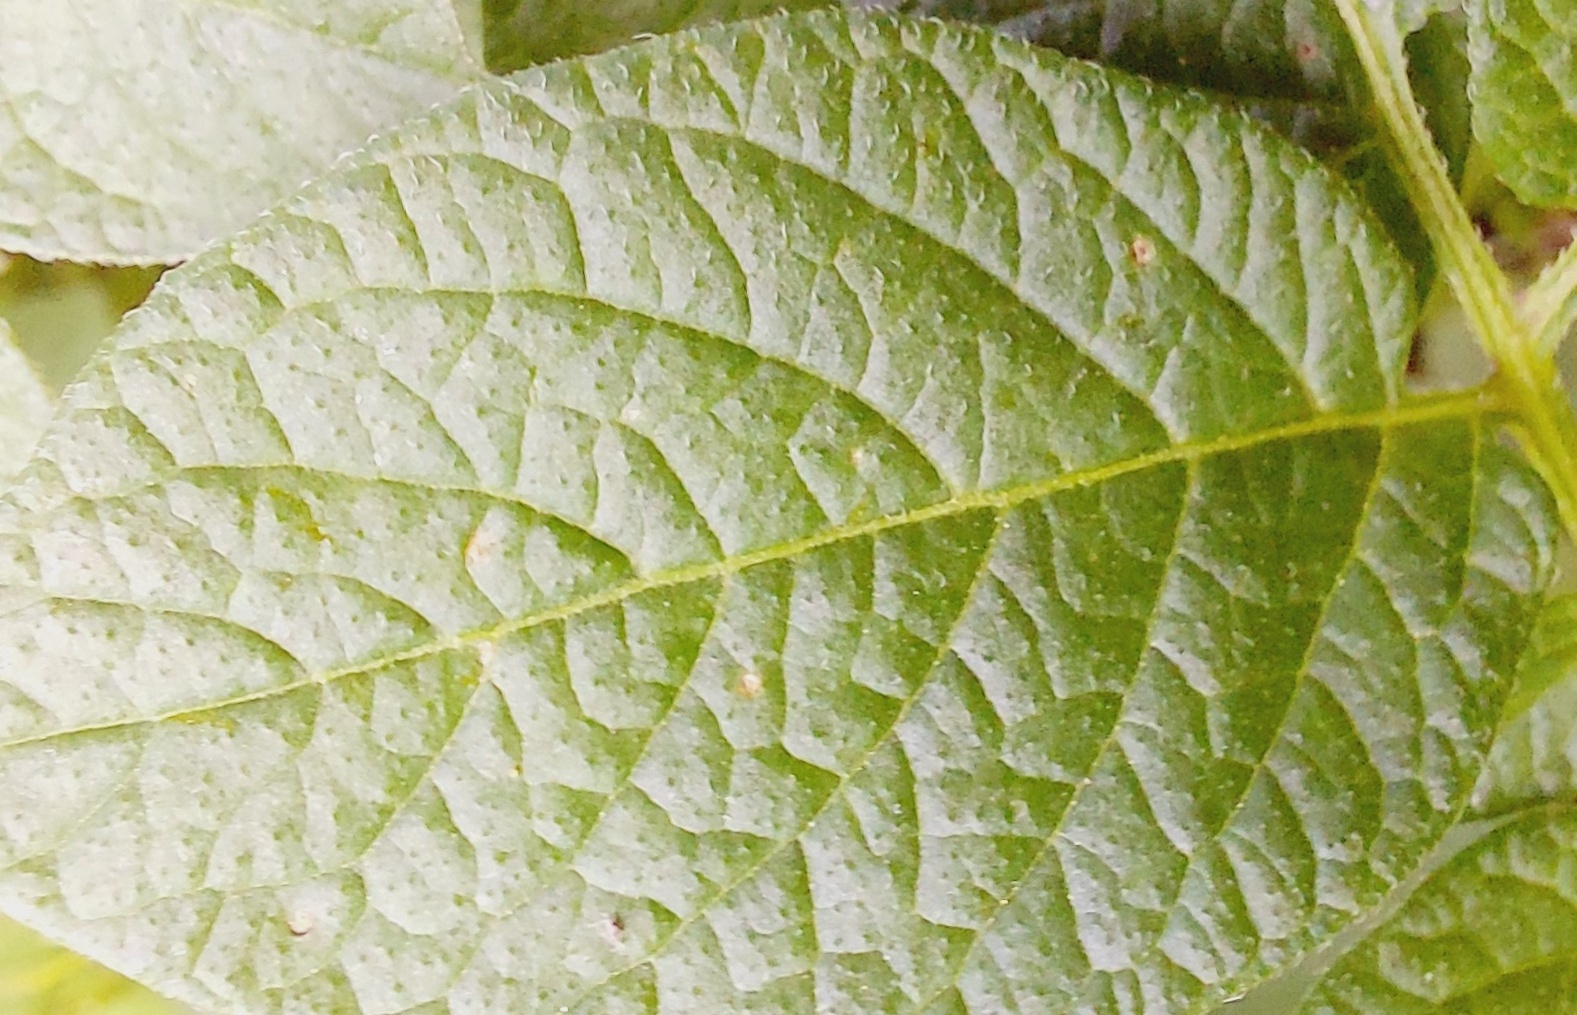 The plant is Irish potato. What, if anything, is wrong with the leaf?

healthy
